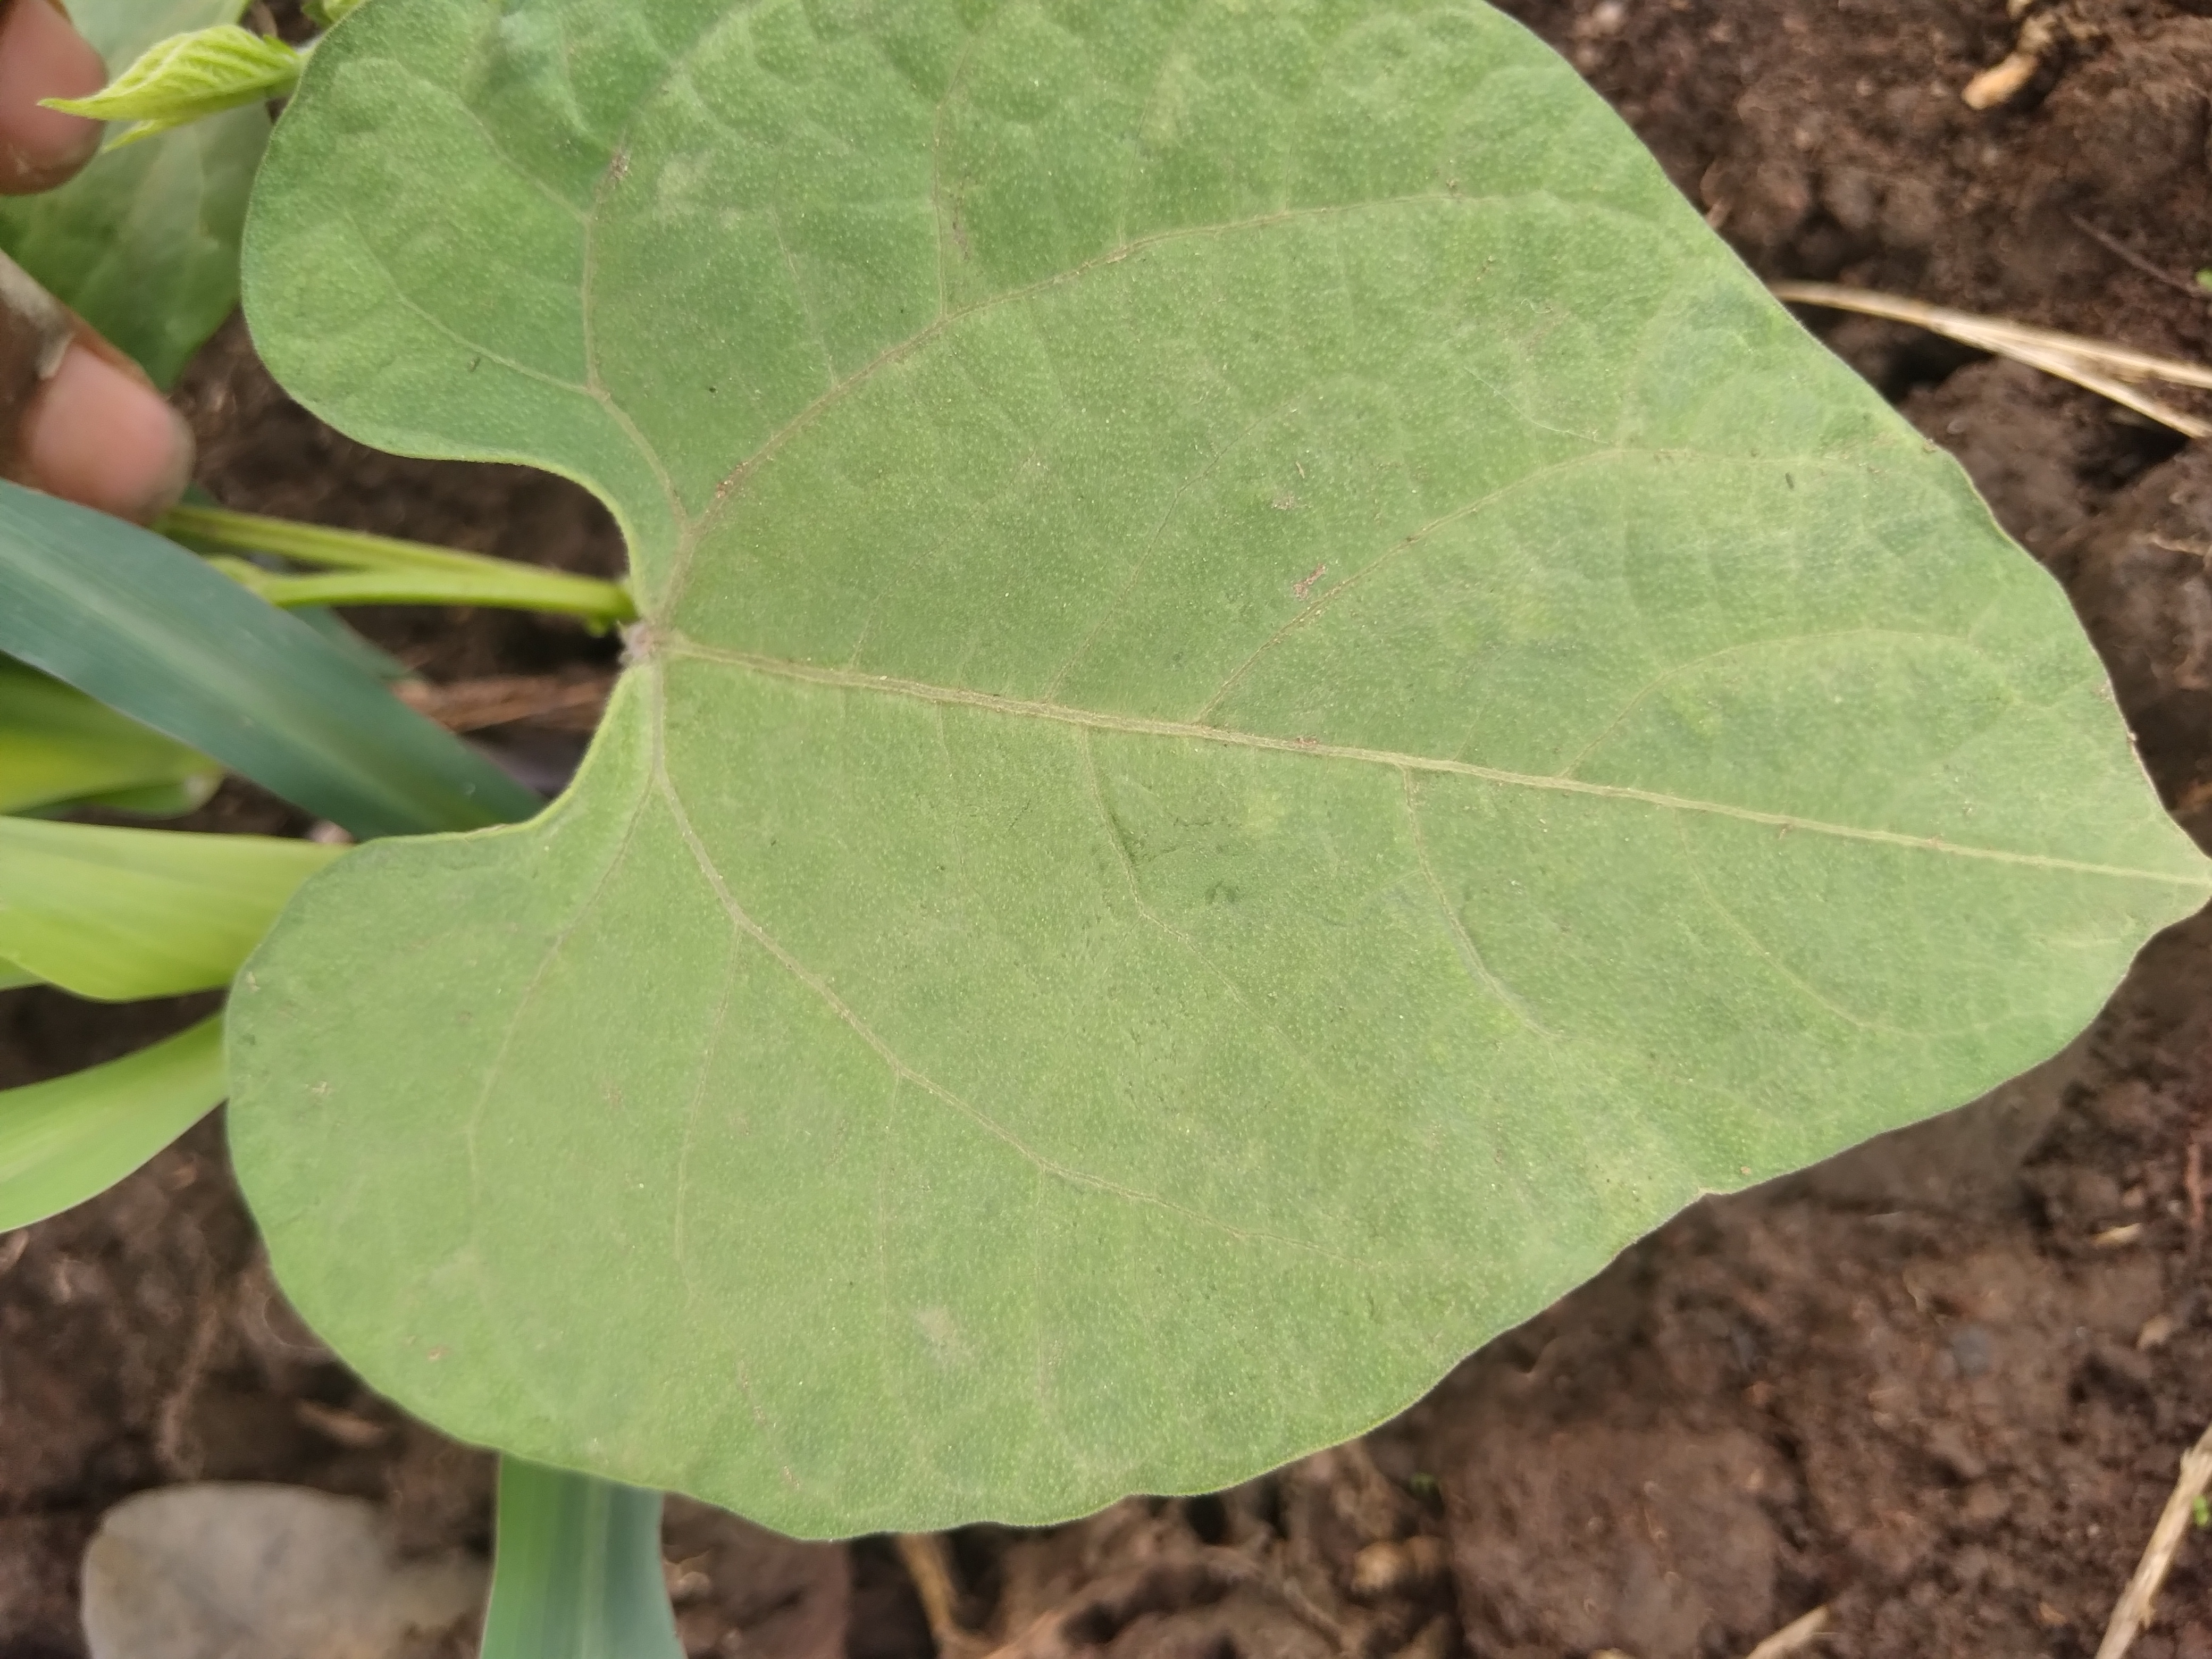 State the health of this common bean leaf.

healthy
